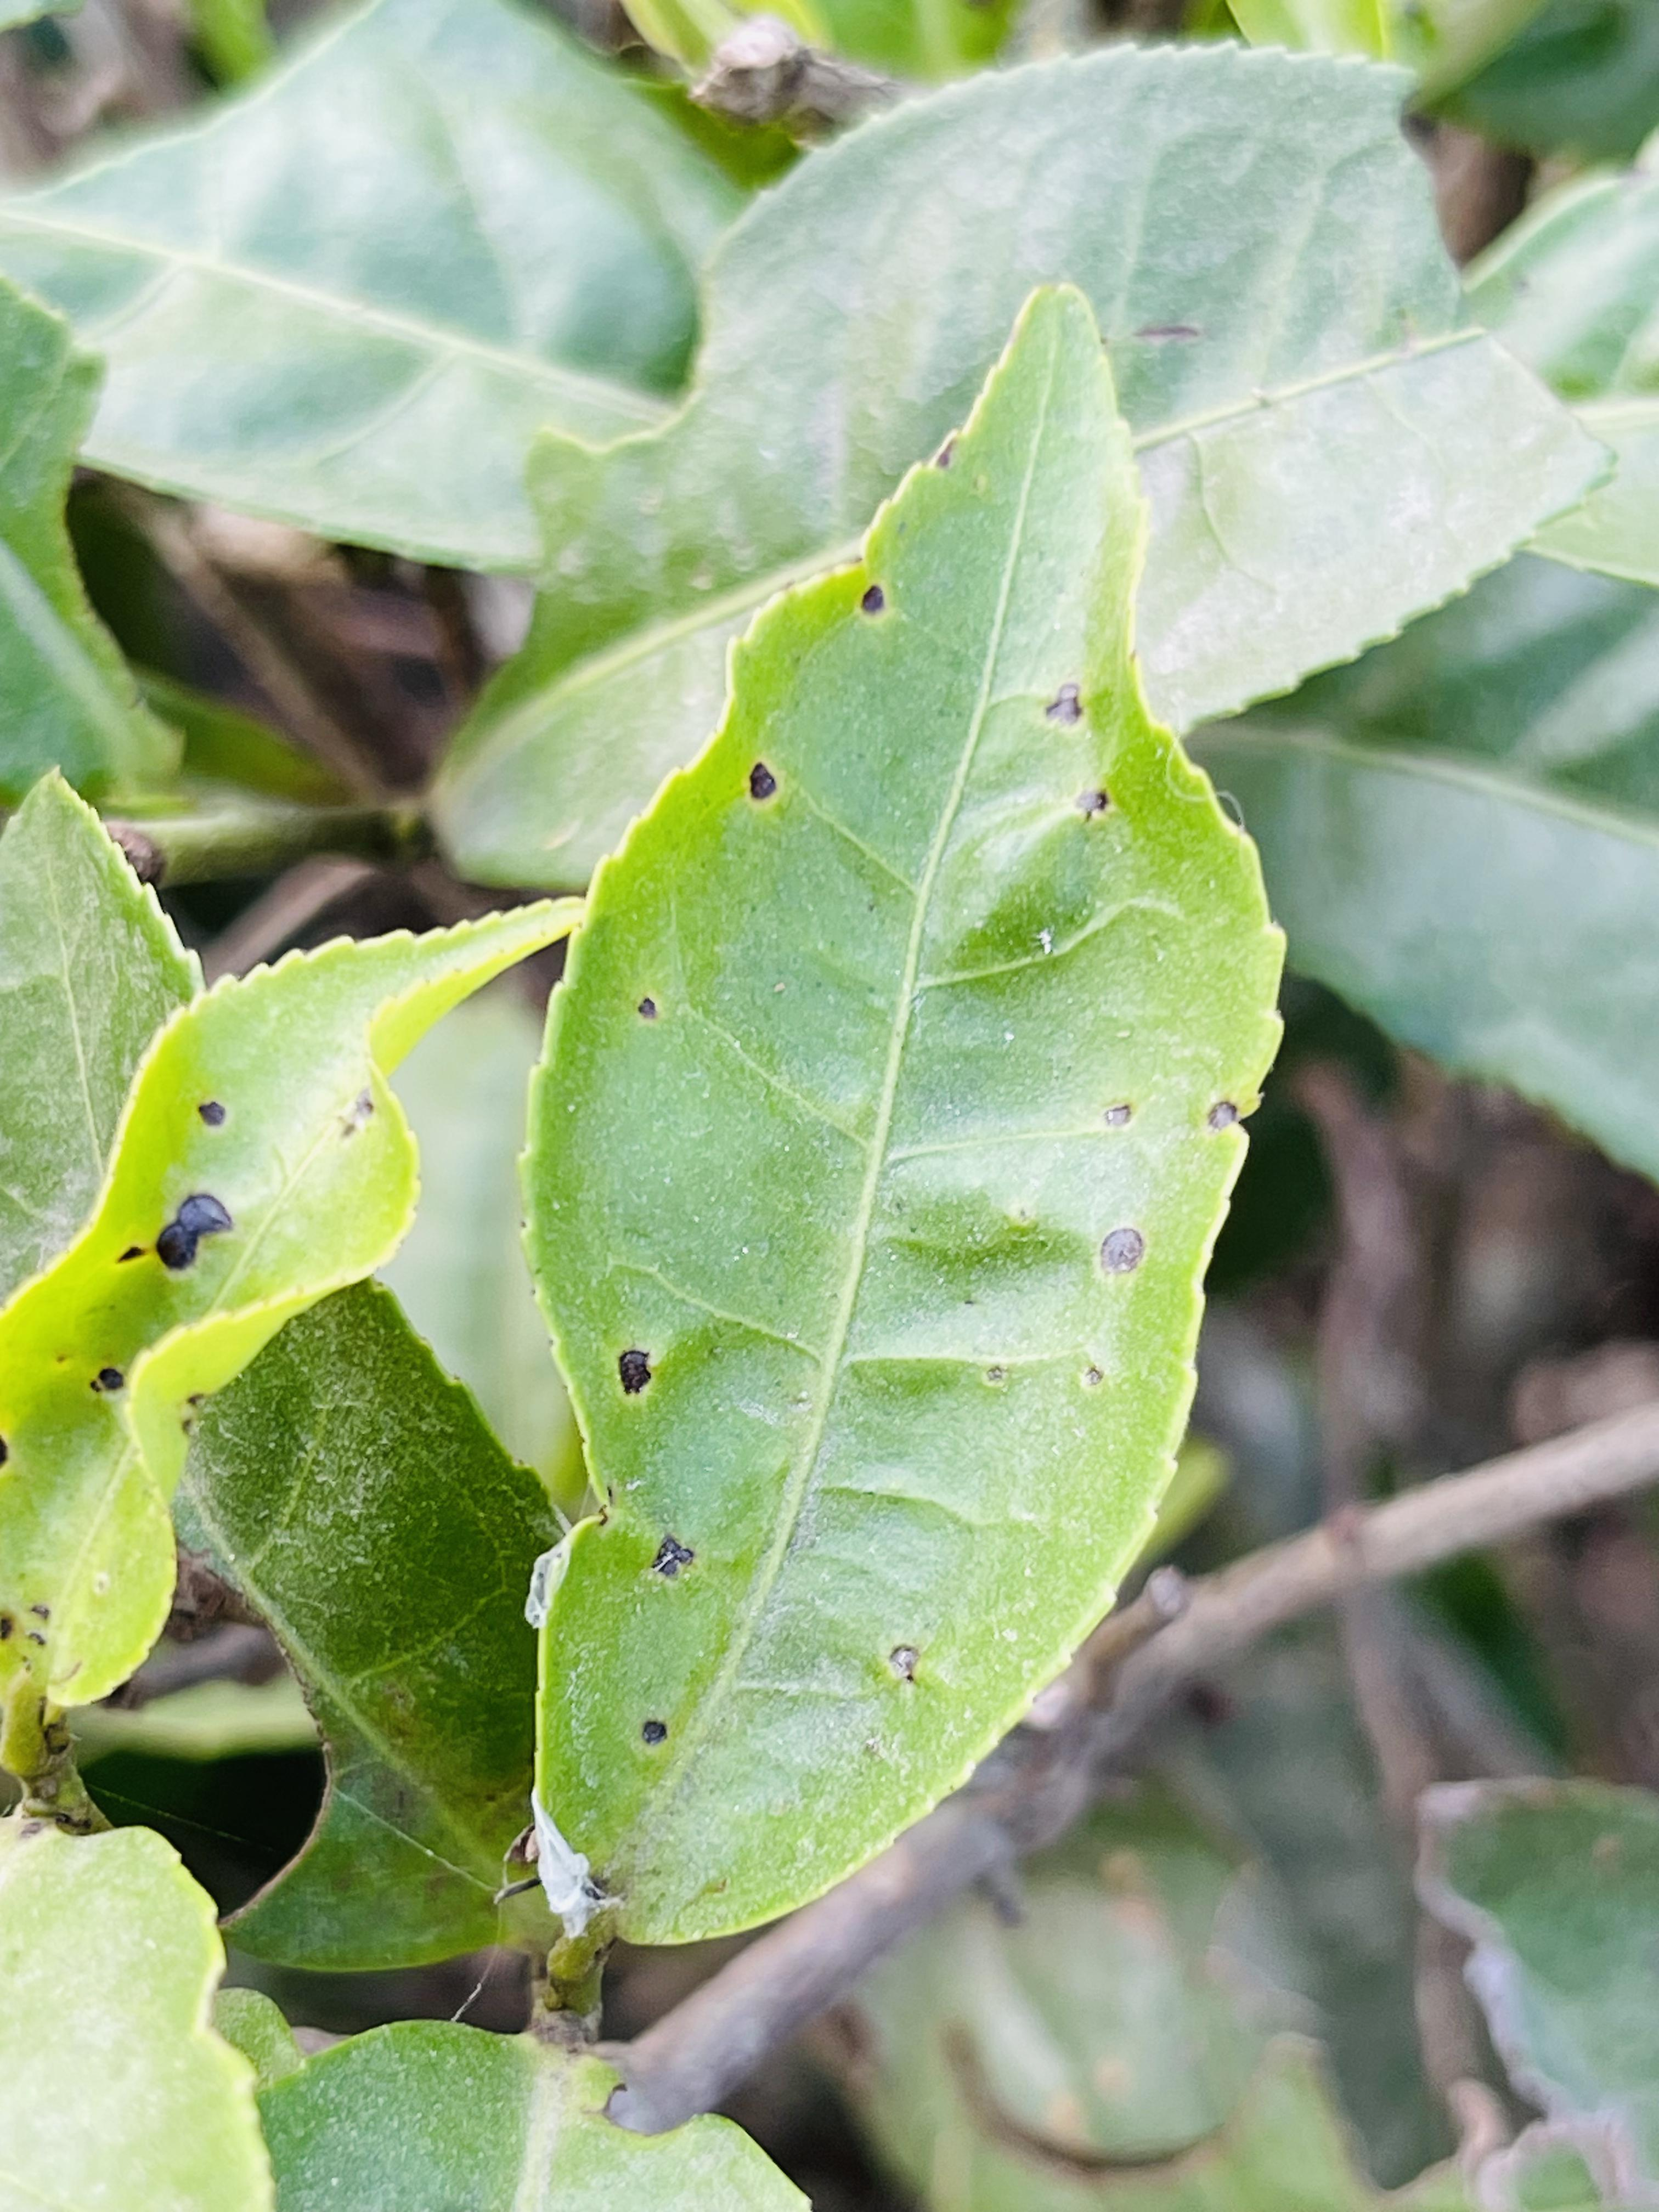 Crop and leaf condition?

tea, helopeltis
